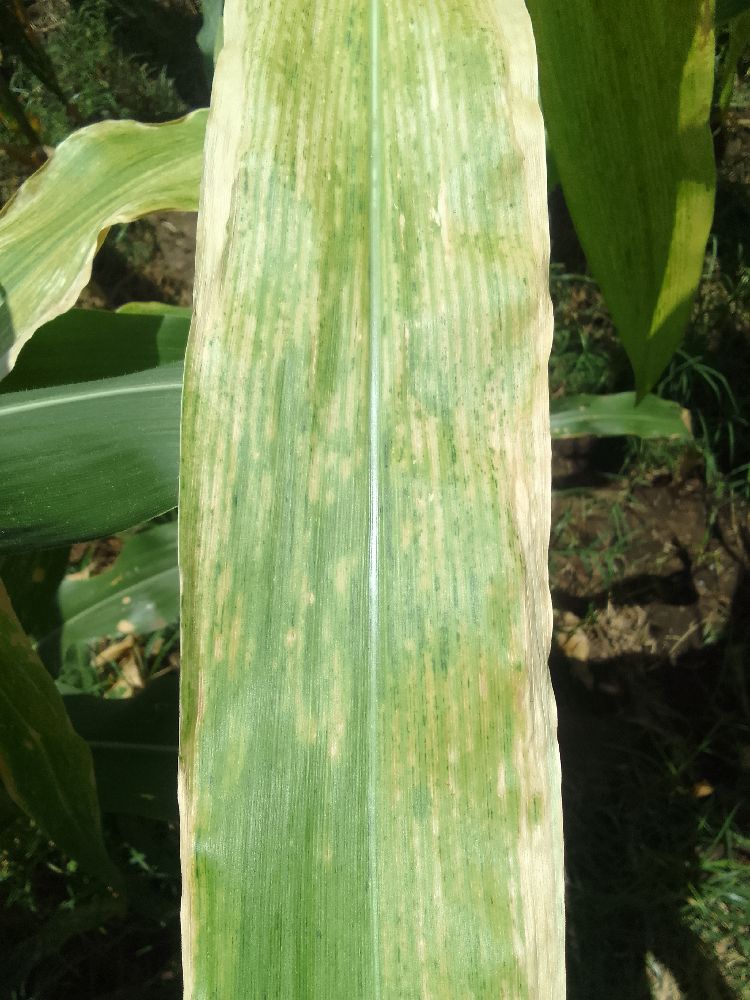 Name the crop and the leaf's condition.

maize, maize lethal necrosis
